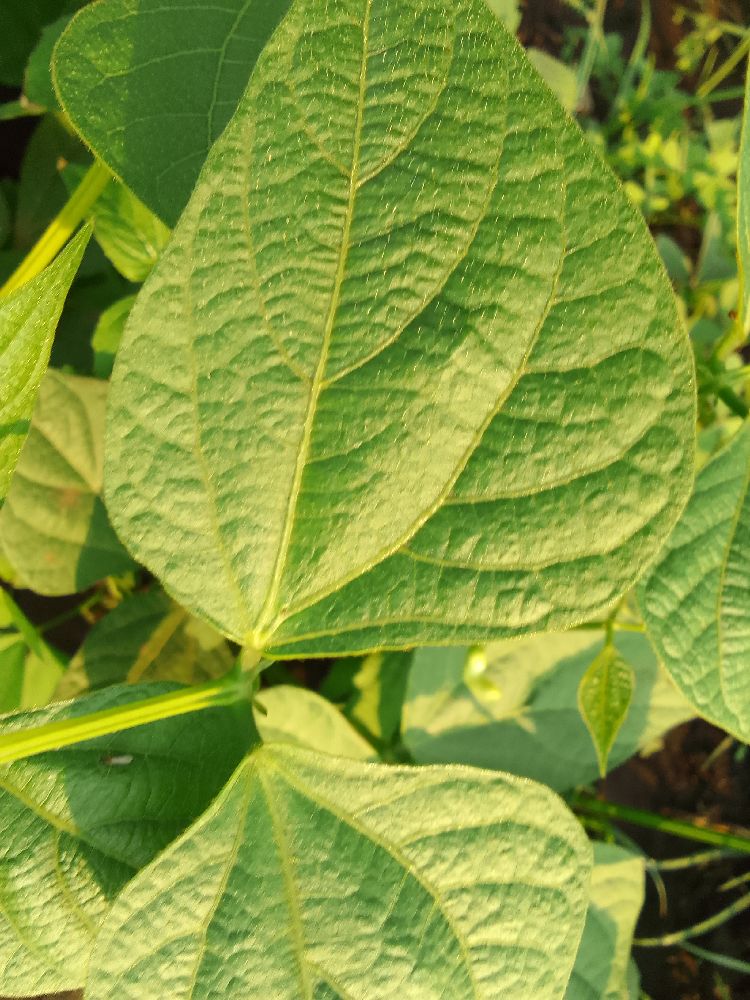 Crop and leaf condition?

common bean, healthy
